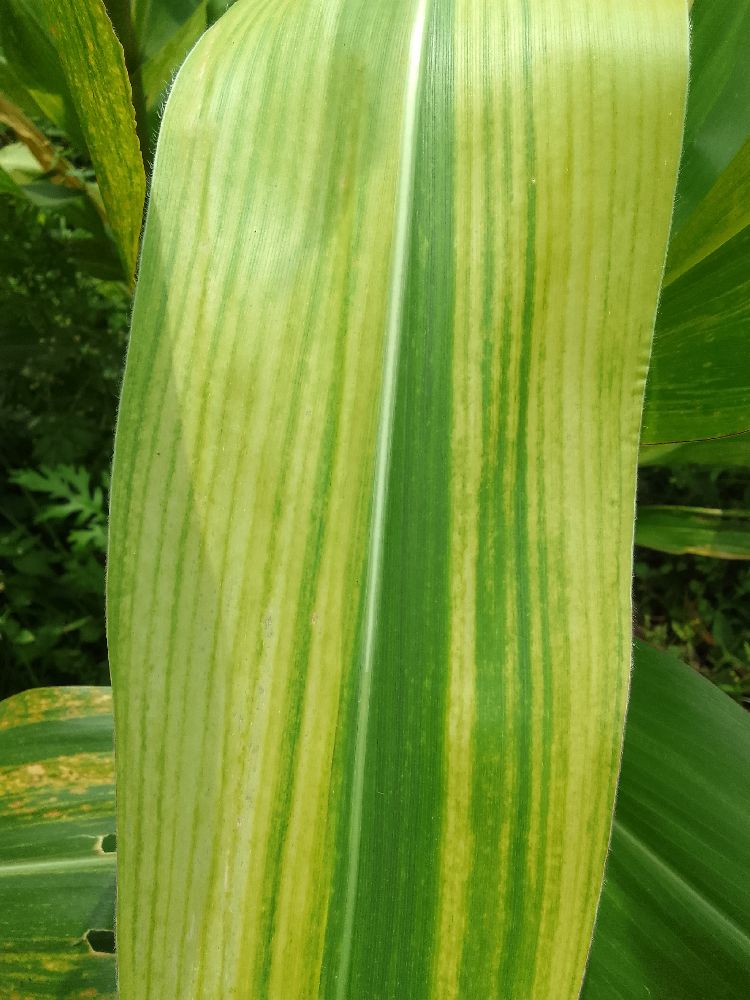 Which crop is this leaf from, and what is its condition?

maize, maize lethal necrosis
